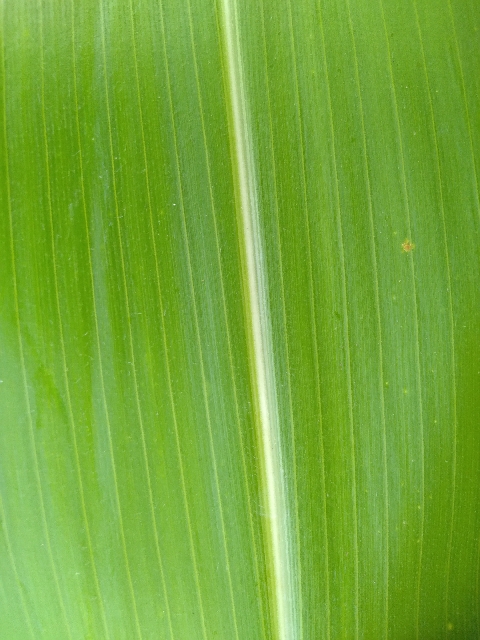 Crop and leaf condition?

maize, healthy
